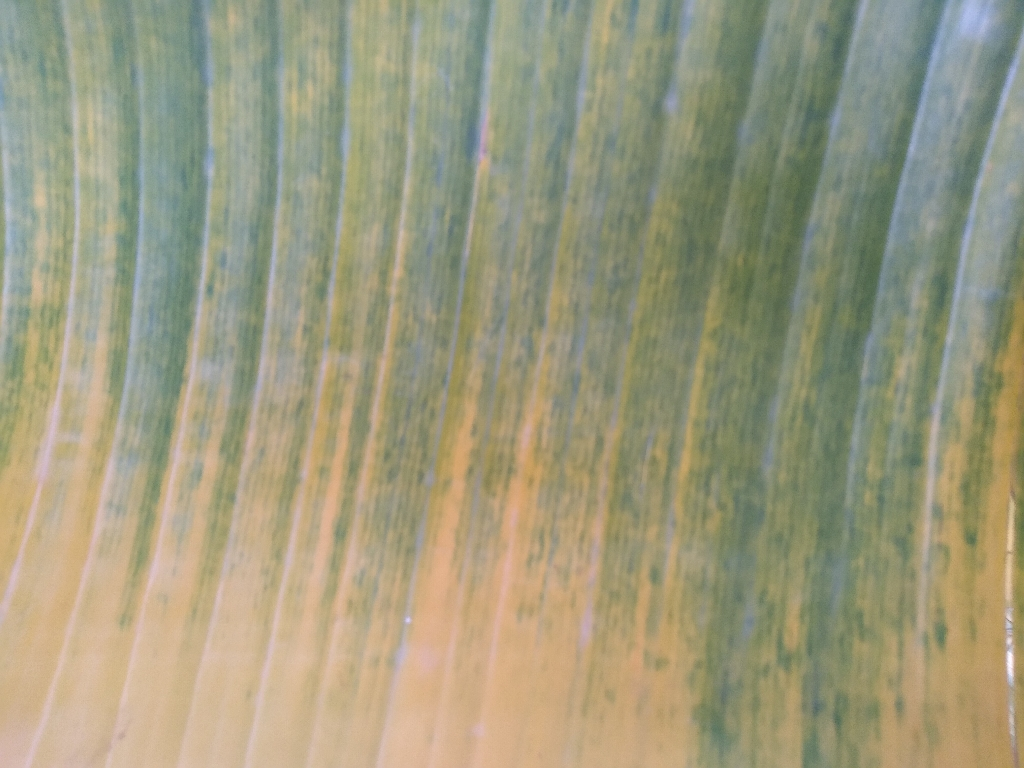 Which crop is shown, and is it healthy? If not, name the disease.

banana, fusarium wilt race 1
